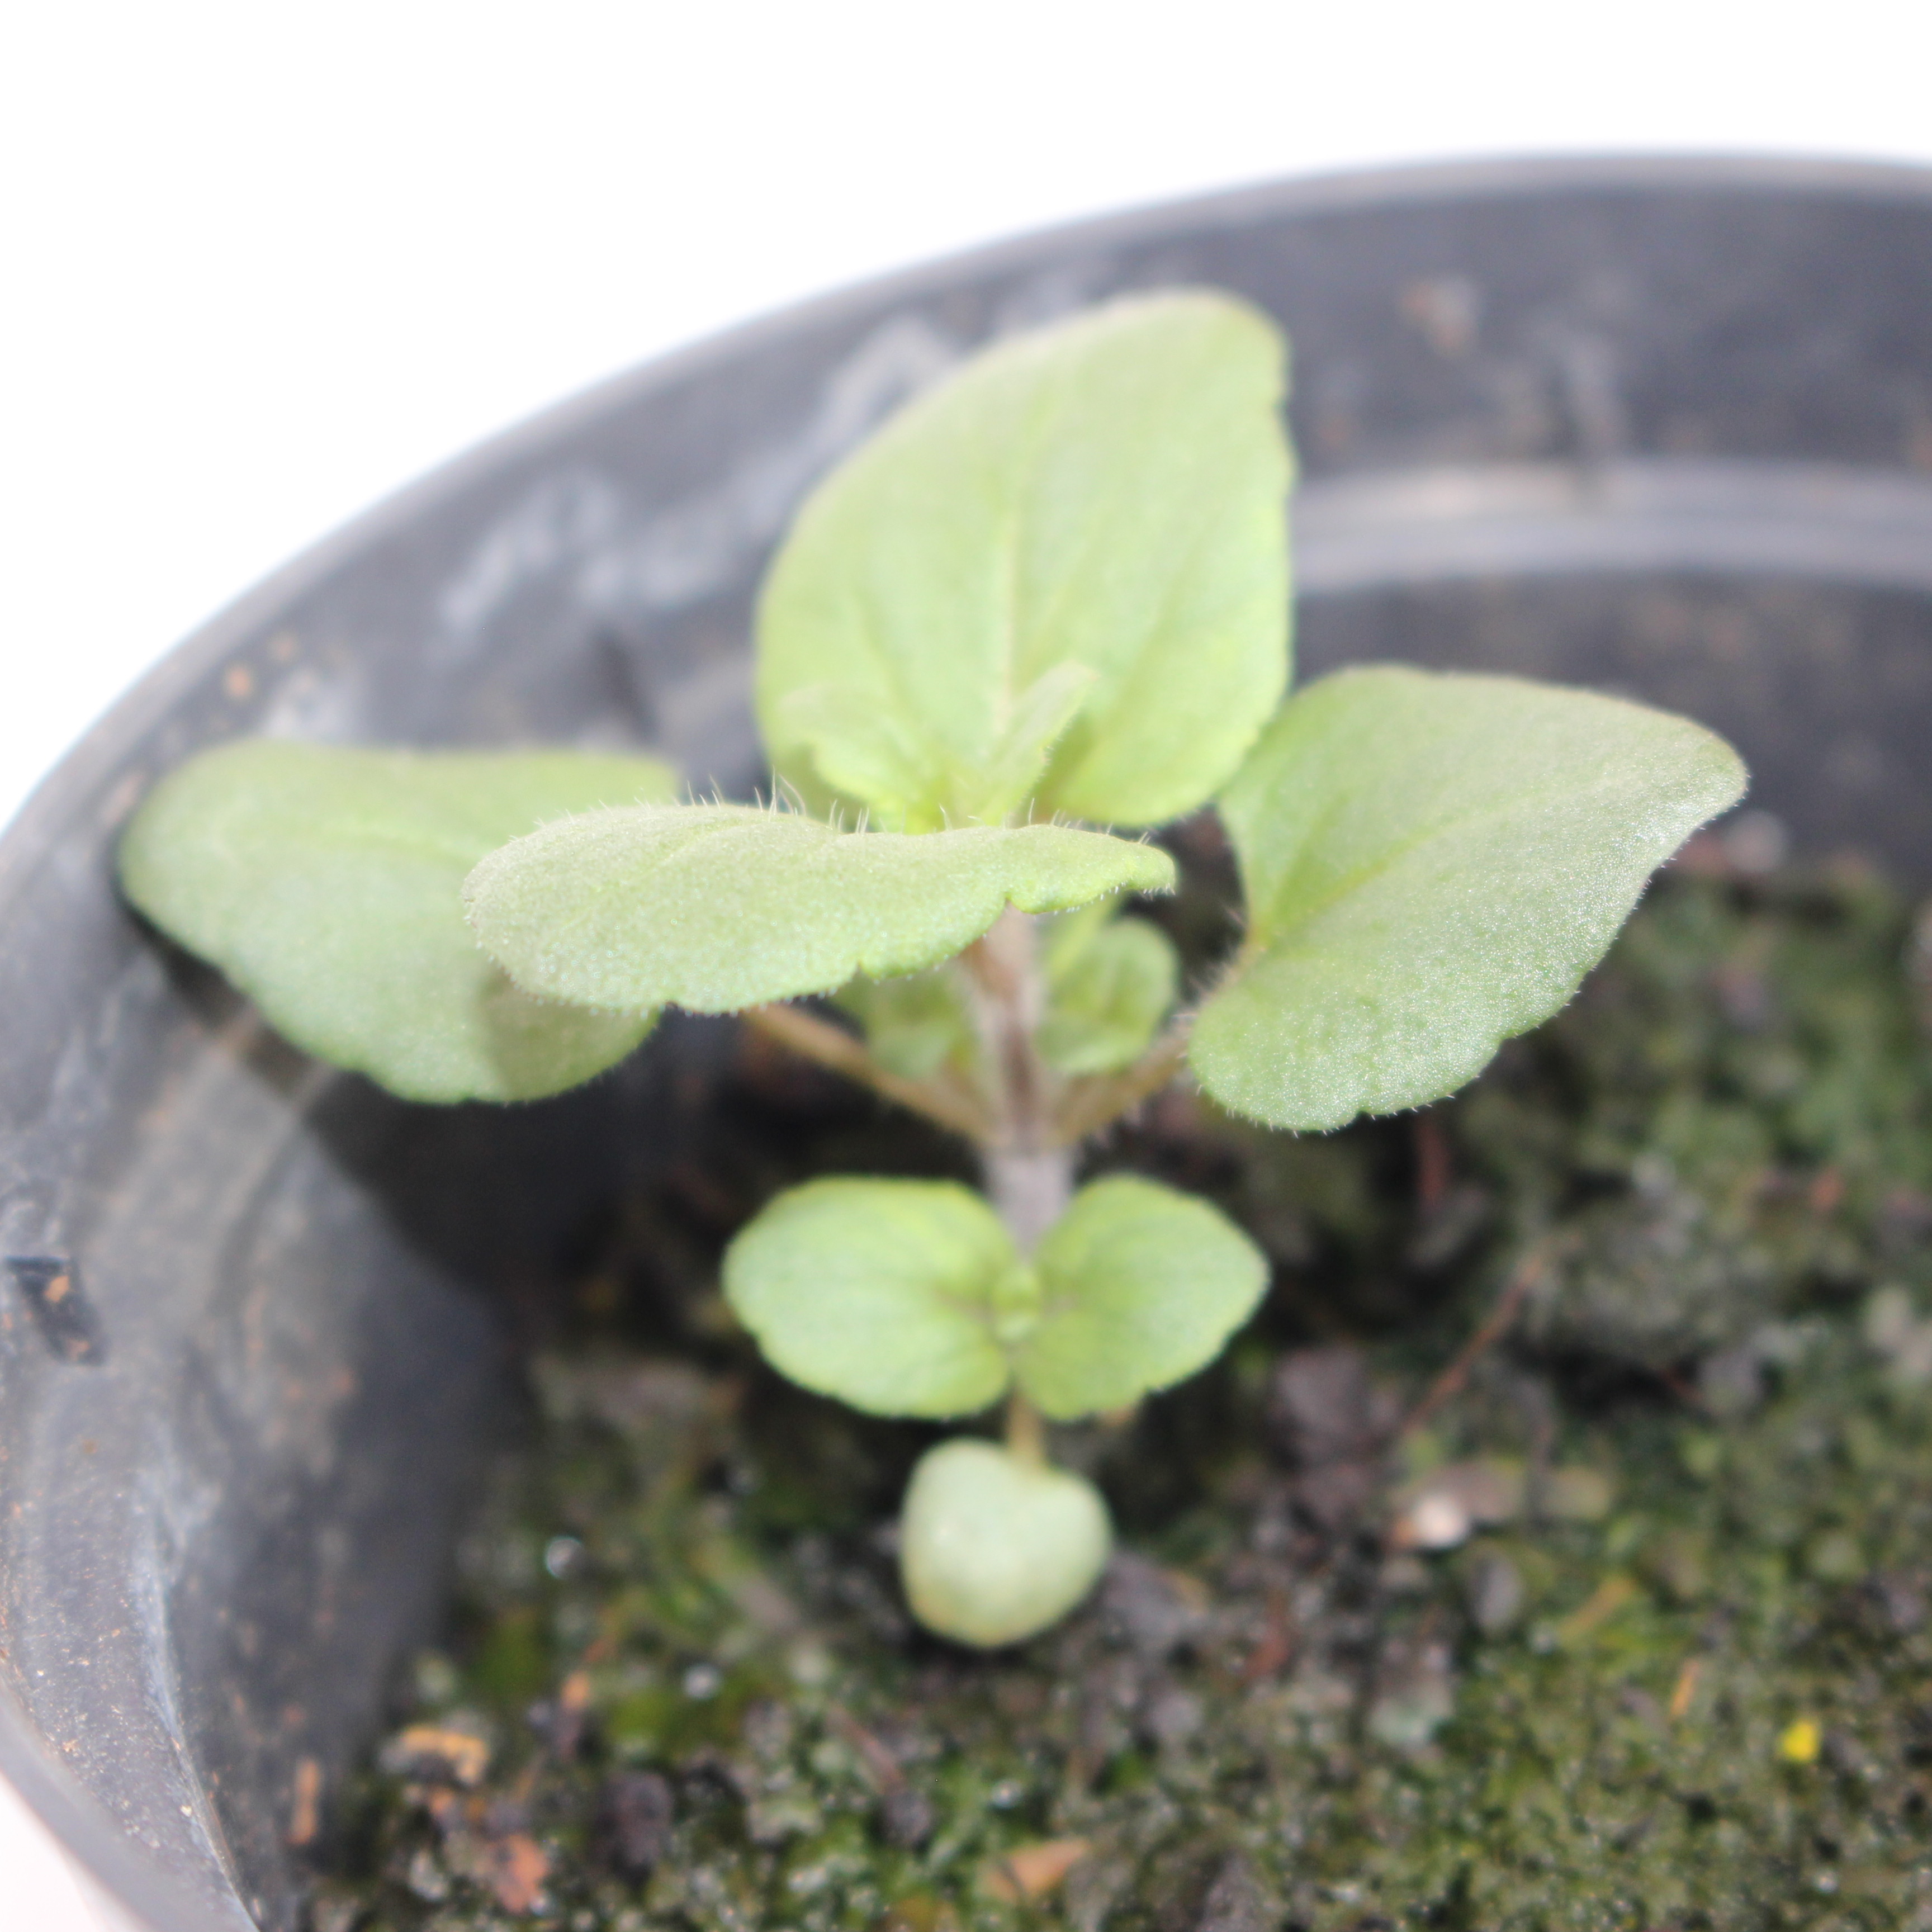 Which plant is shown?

Veronica persica
